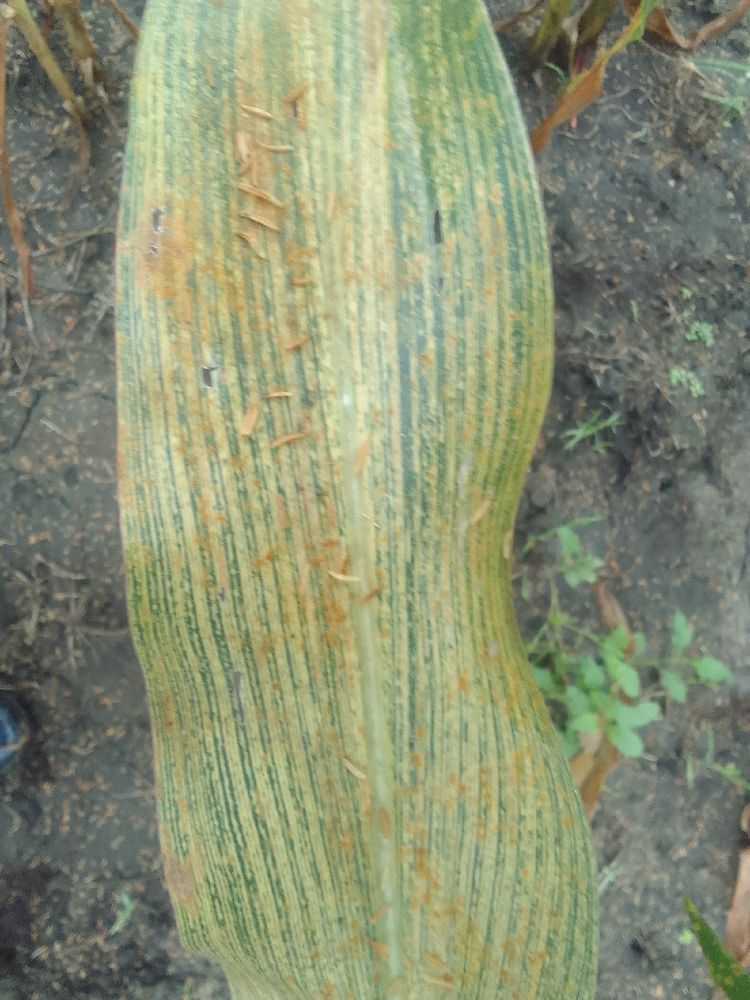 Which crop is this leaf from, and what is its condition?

maize, maize streak virus
